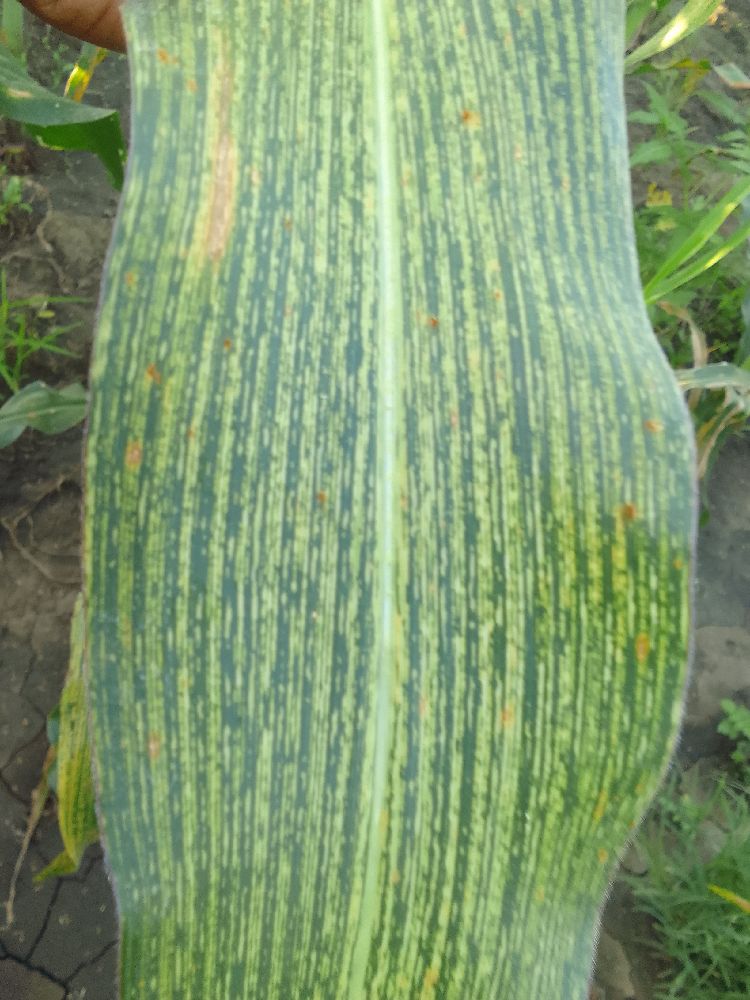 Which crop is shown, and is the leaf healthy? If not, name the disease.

maize, maize streak virus
